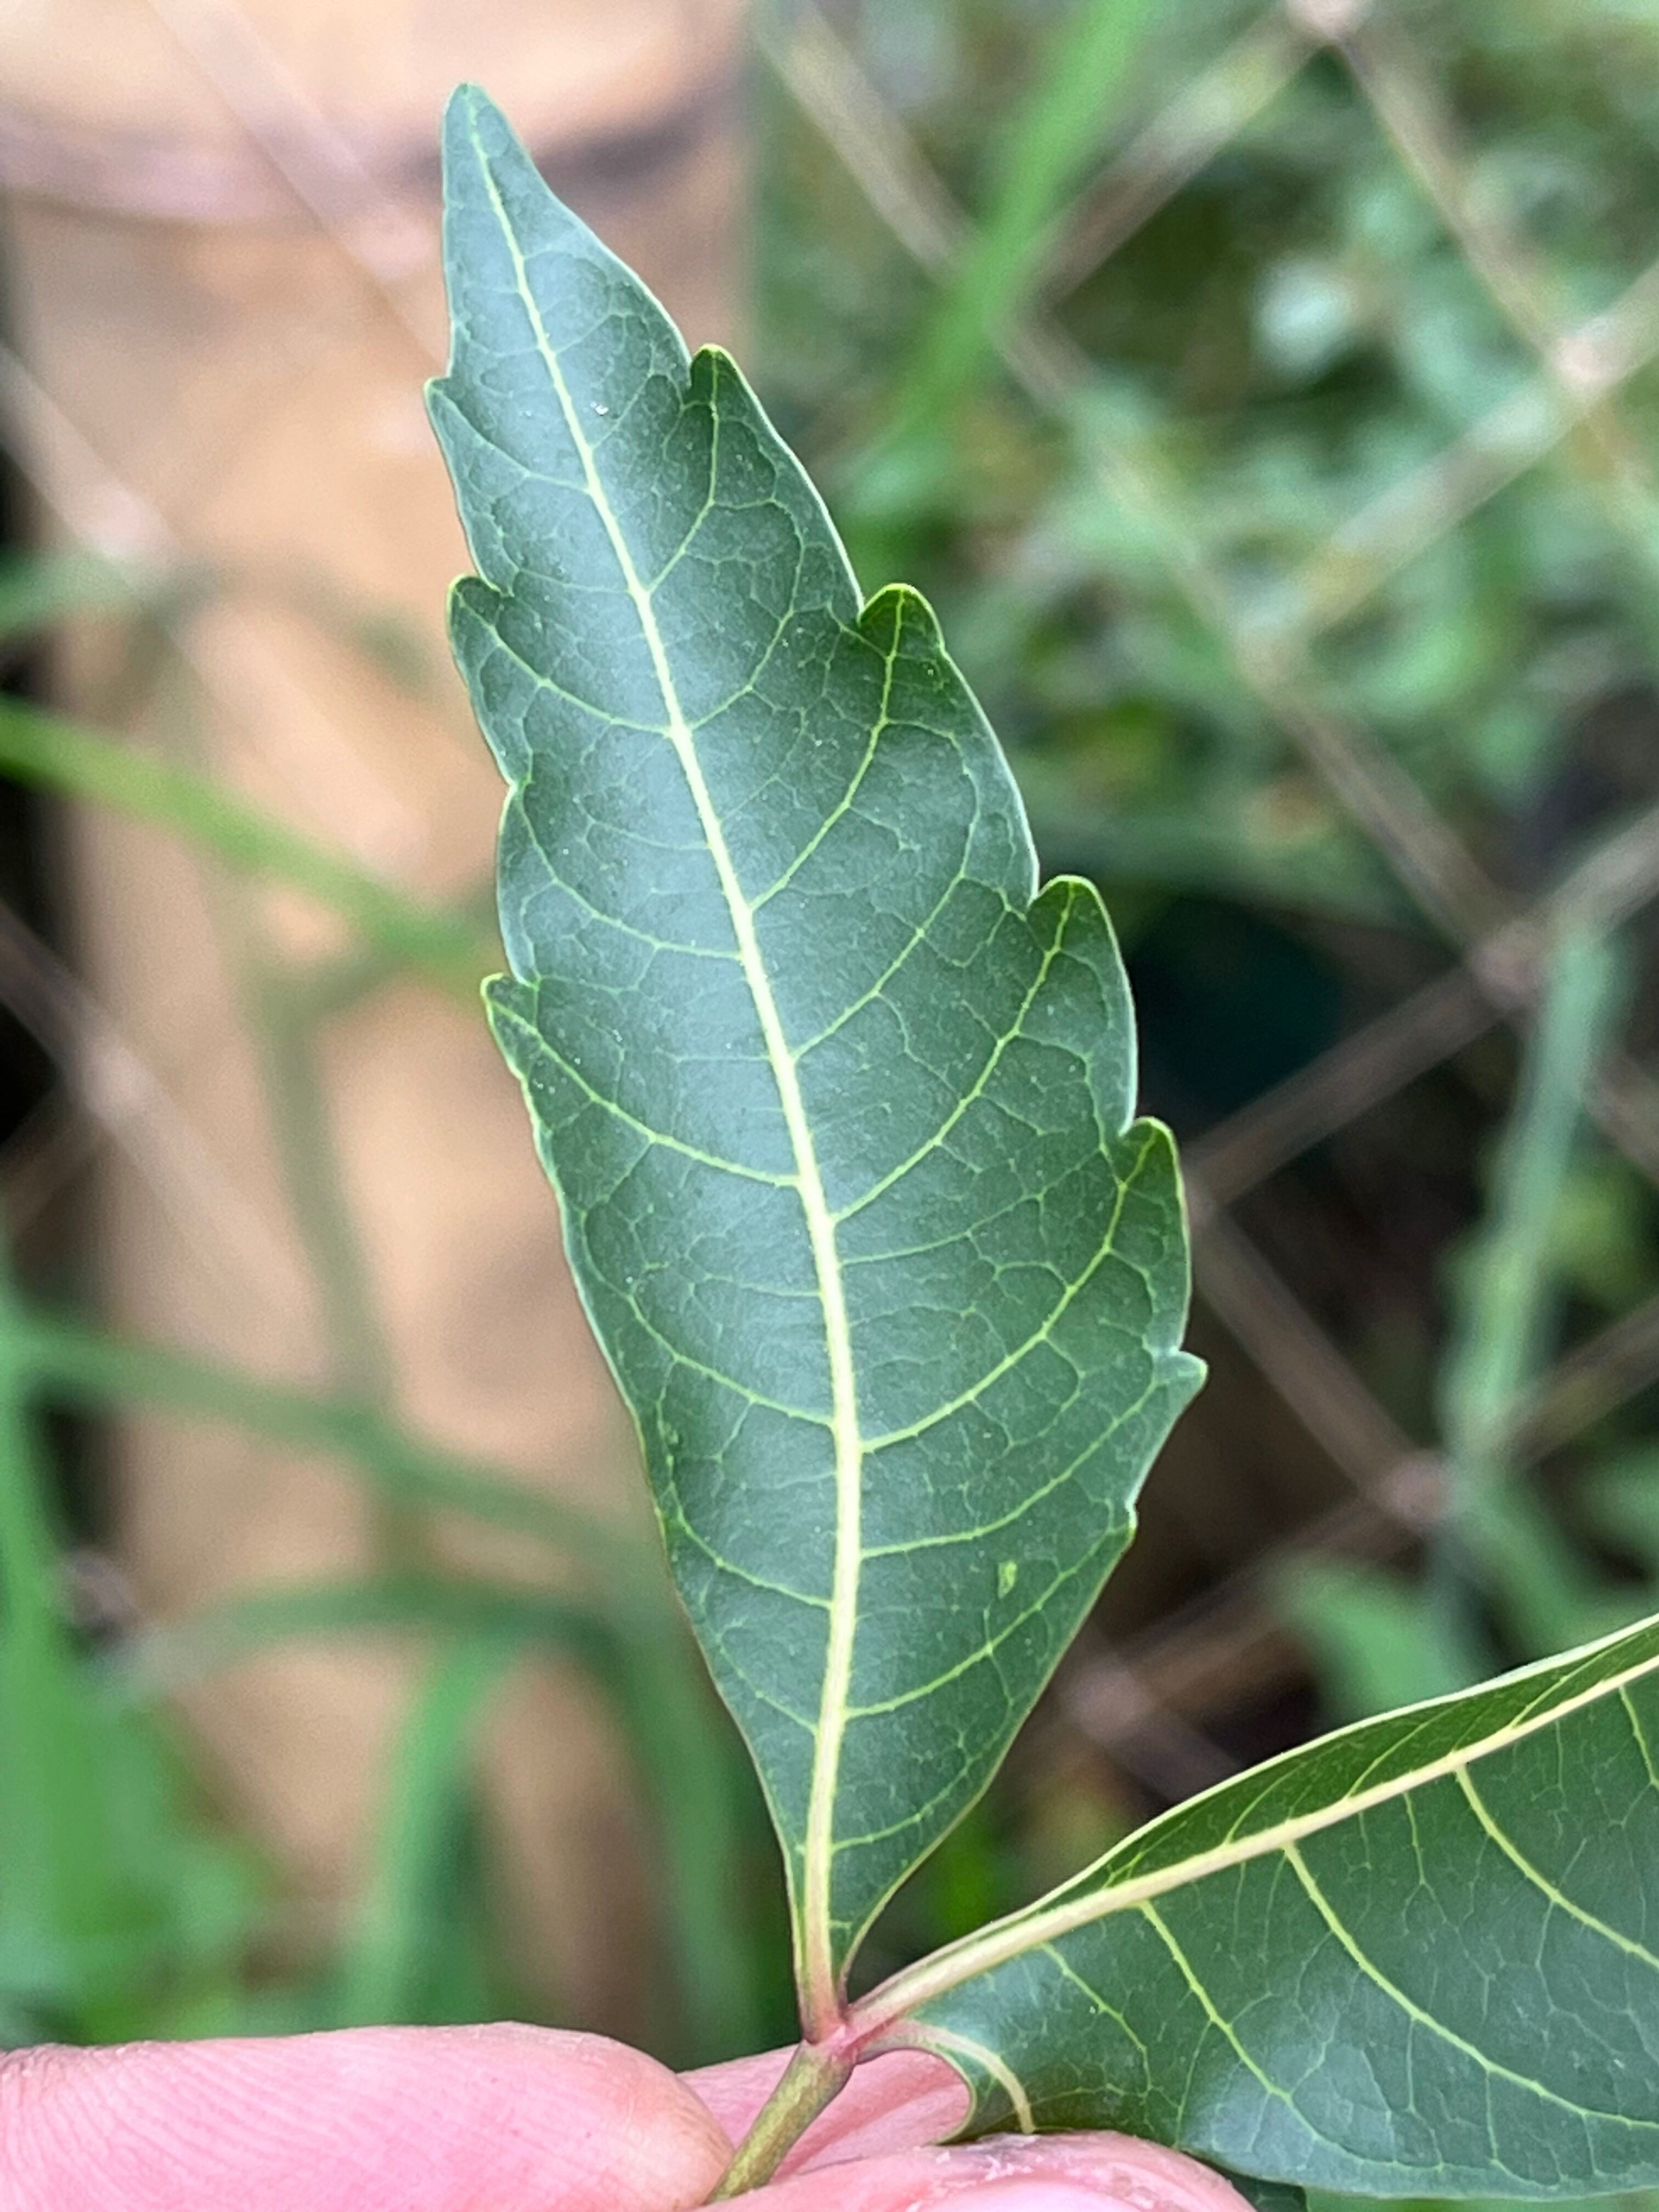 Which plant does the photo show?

neem
